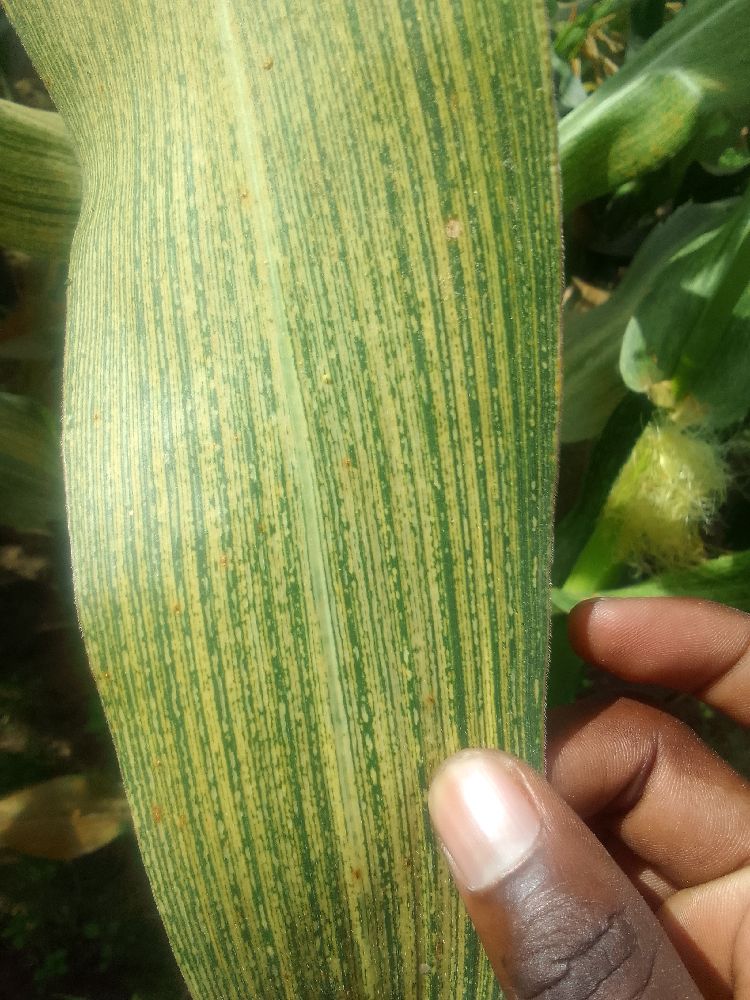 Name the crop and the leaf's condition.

maize, maize streak virus
